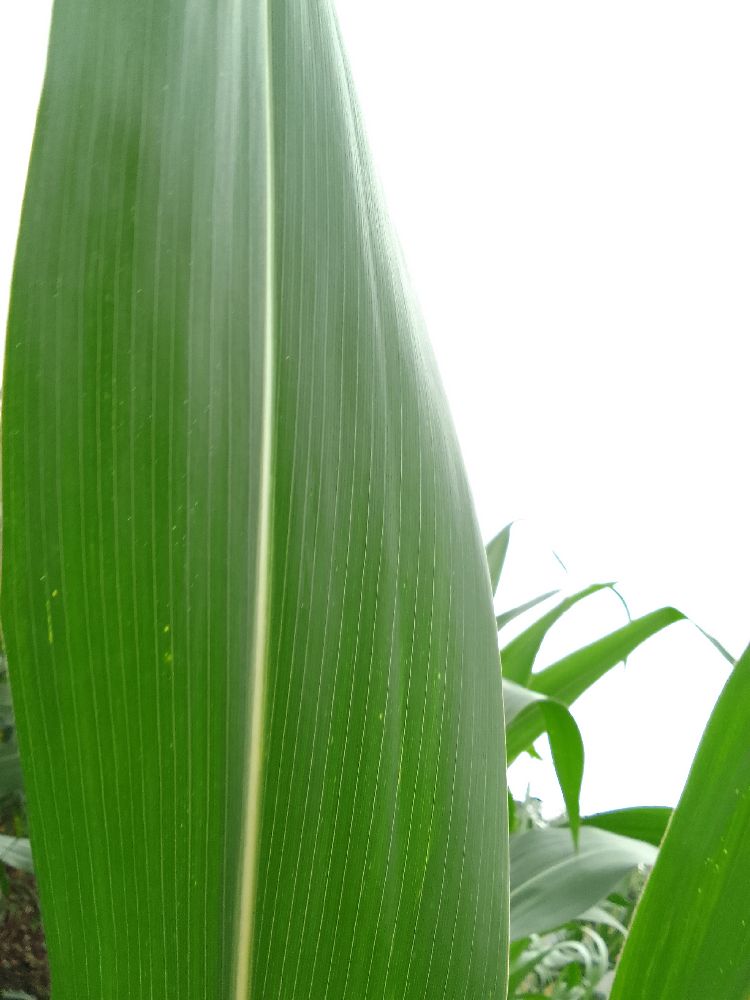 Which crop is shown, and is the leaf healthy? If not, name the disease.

maize, healthy
